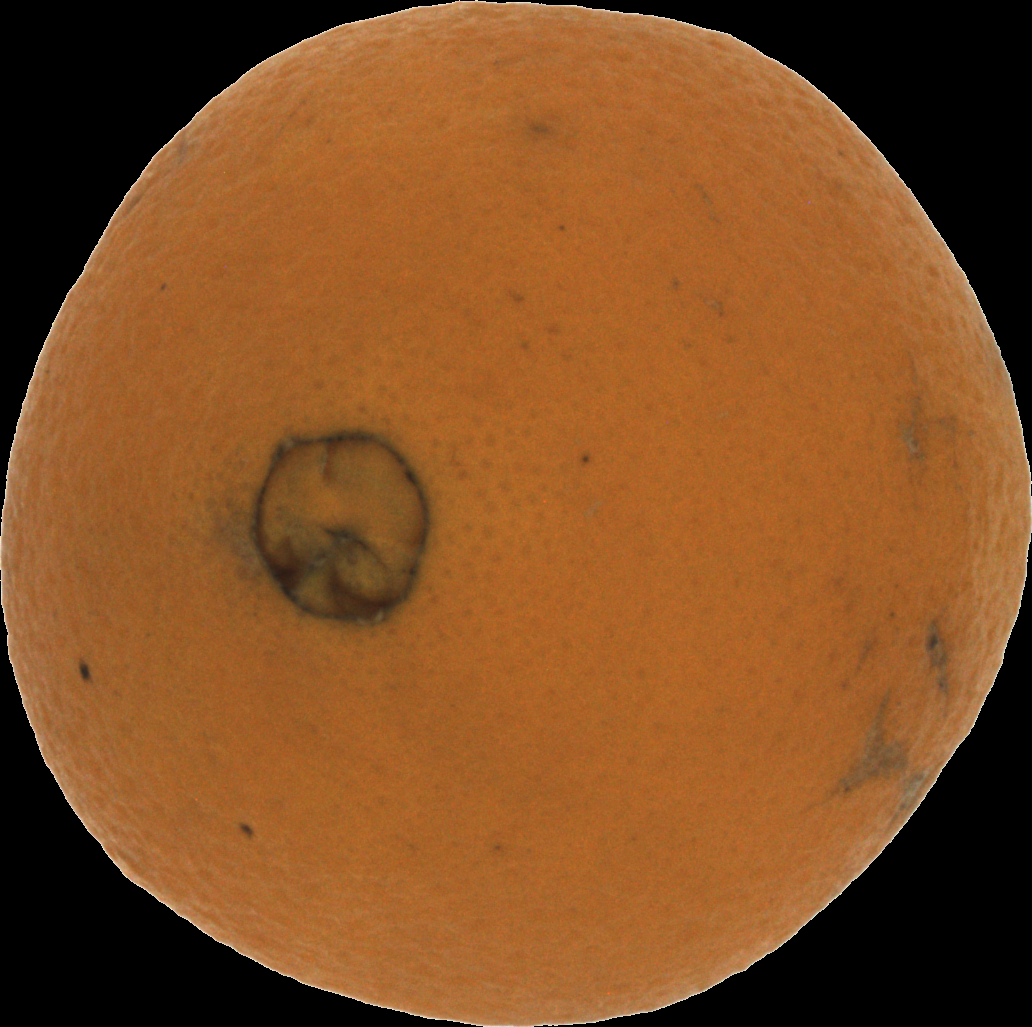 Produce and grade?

orange, bad
